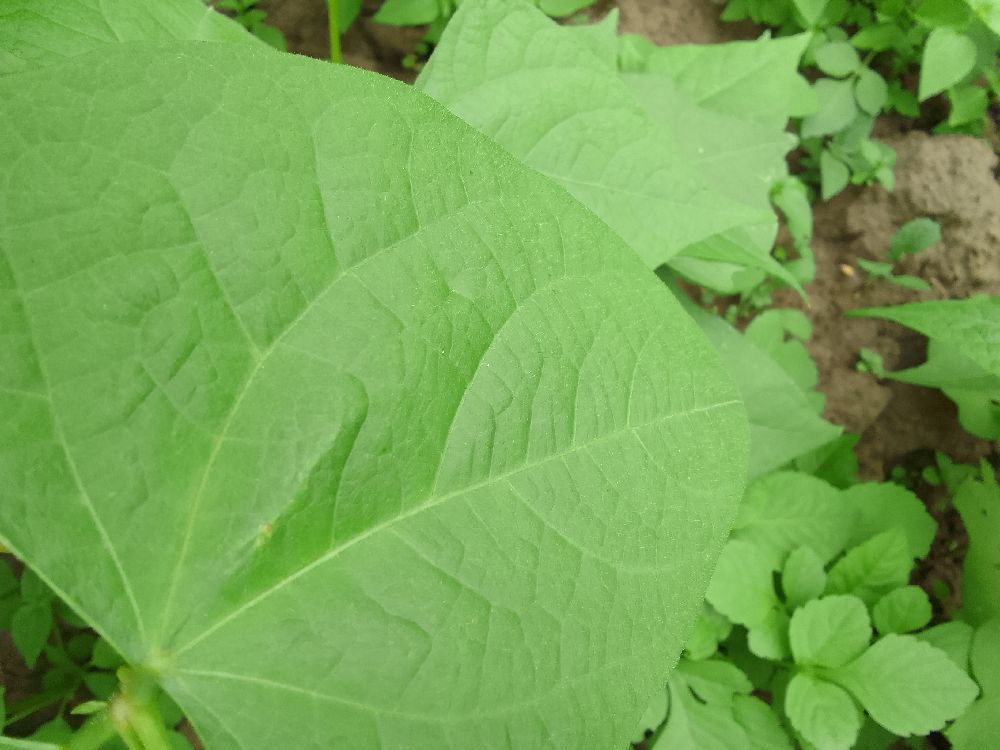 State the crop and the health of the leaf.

common bean, healthy
